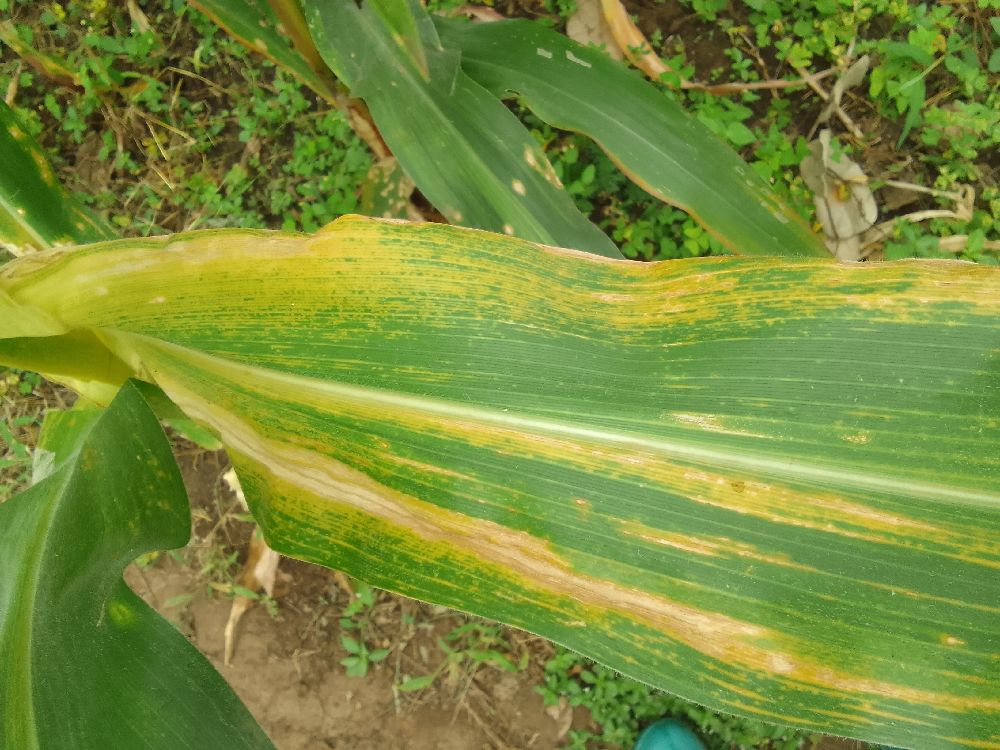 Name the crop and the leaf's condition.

maize, maize lethal necrosis
